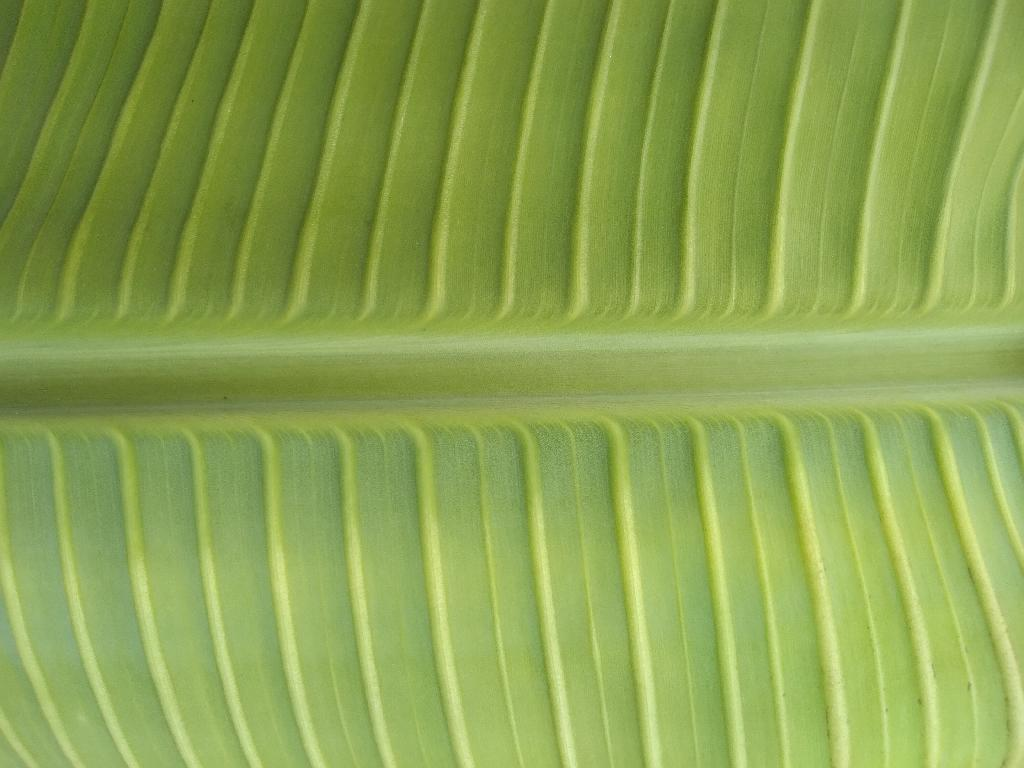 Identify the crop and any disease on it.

banana, healthy
